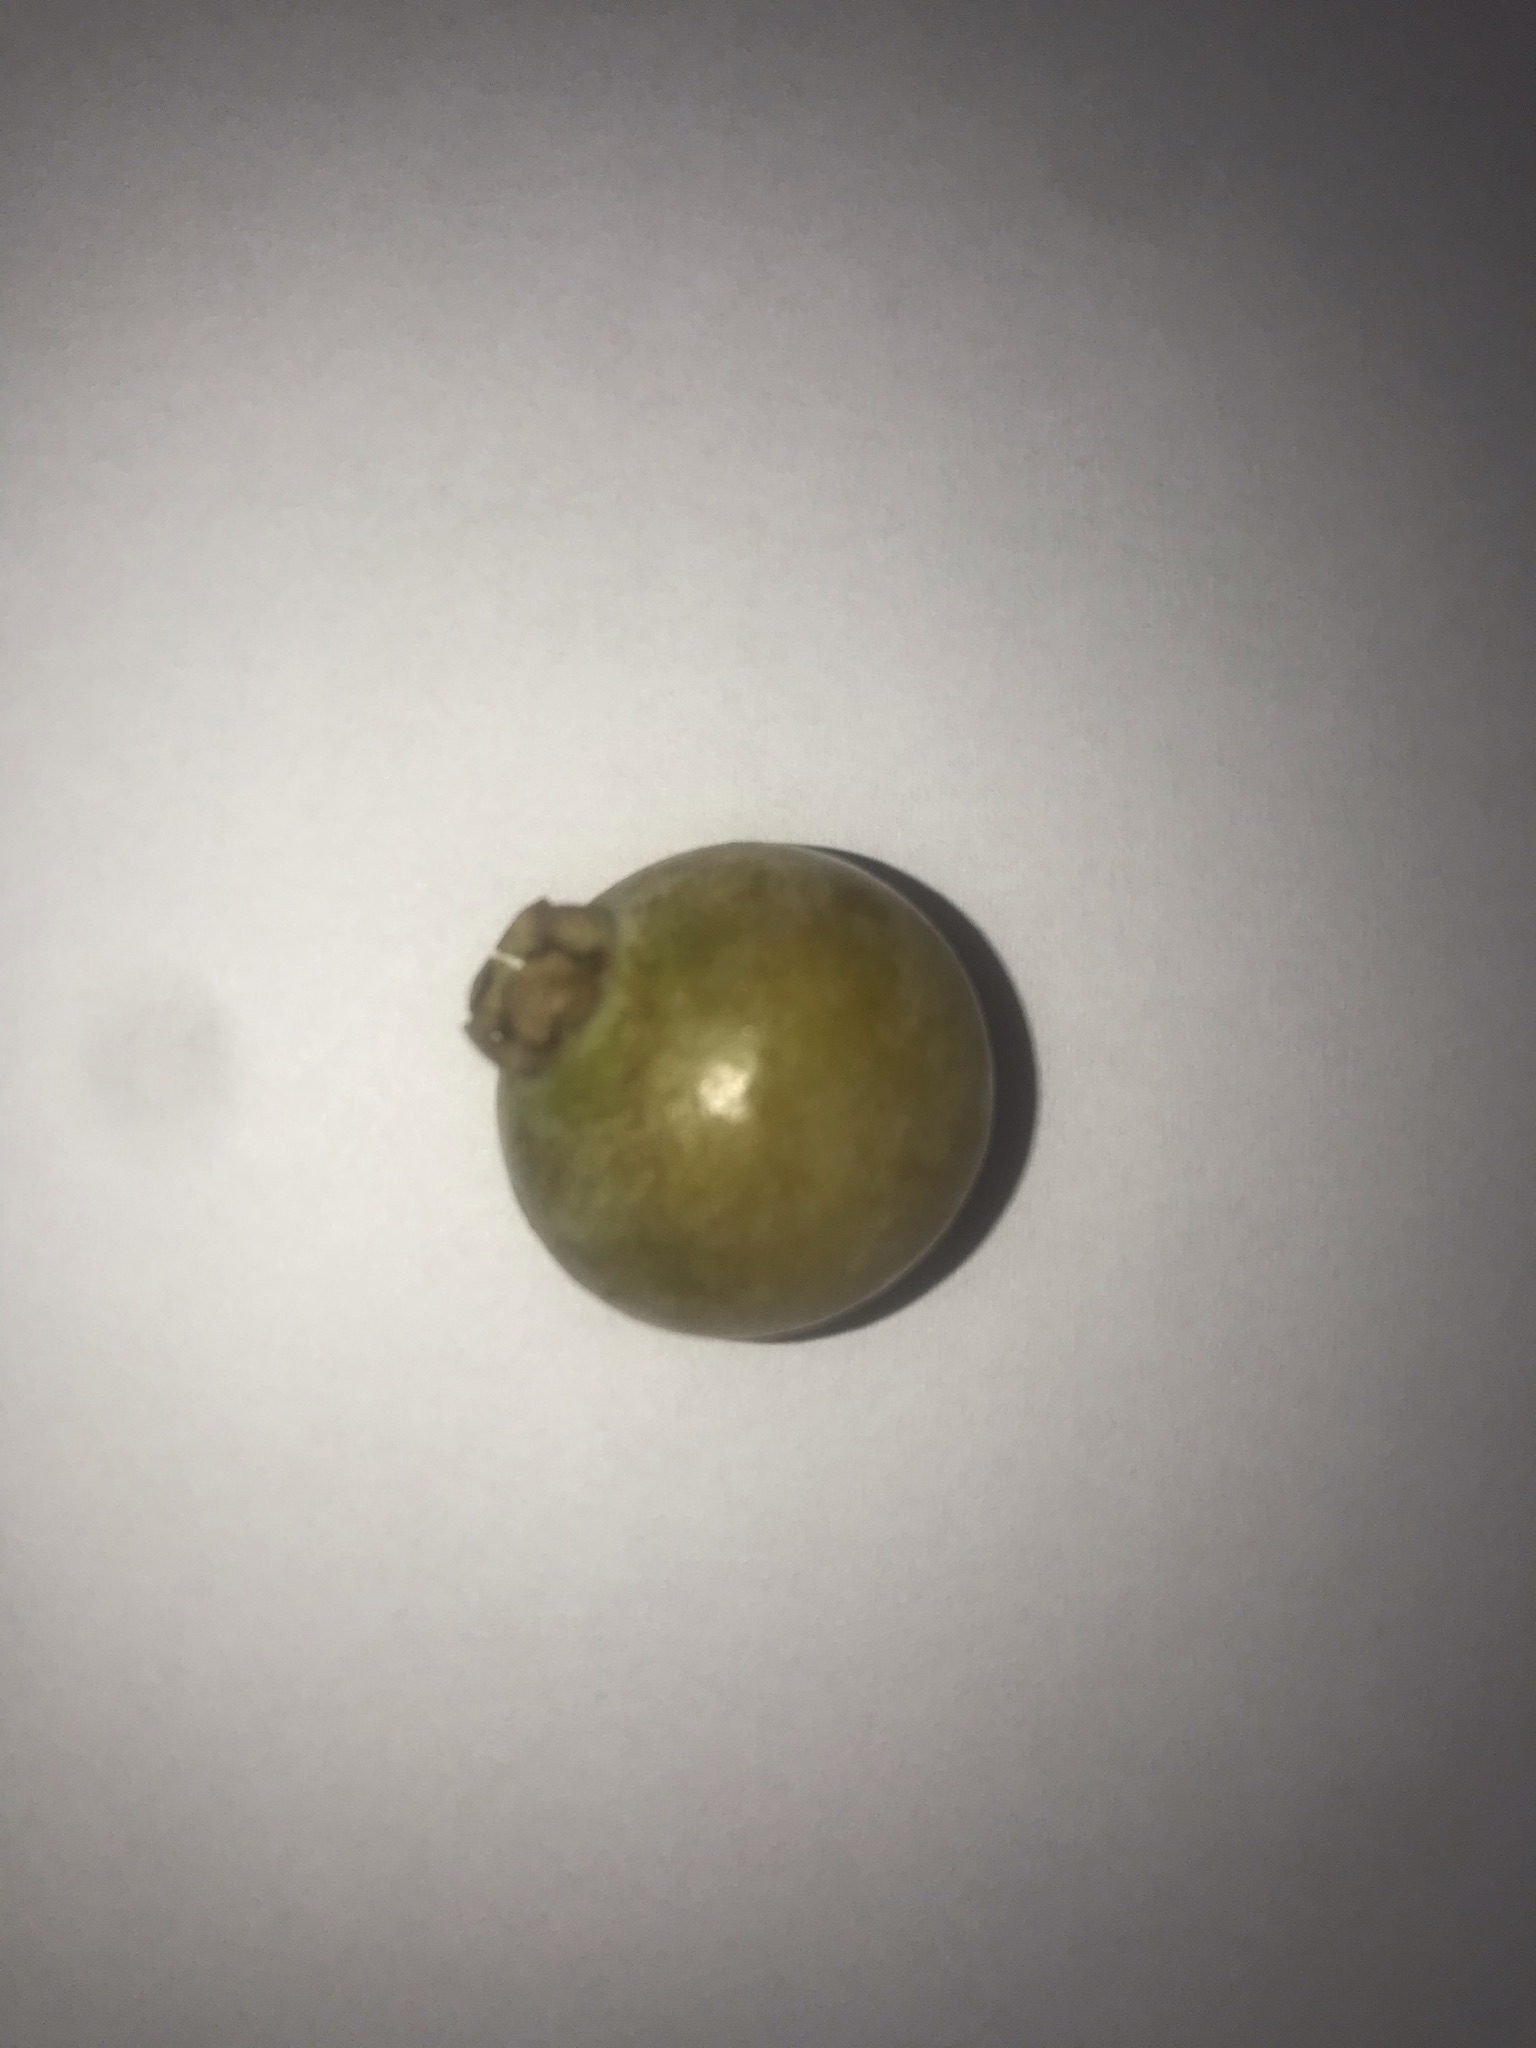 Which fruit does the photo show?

gabiroba
